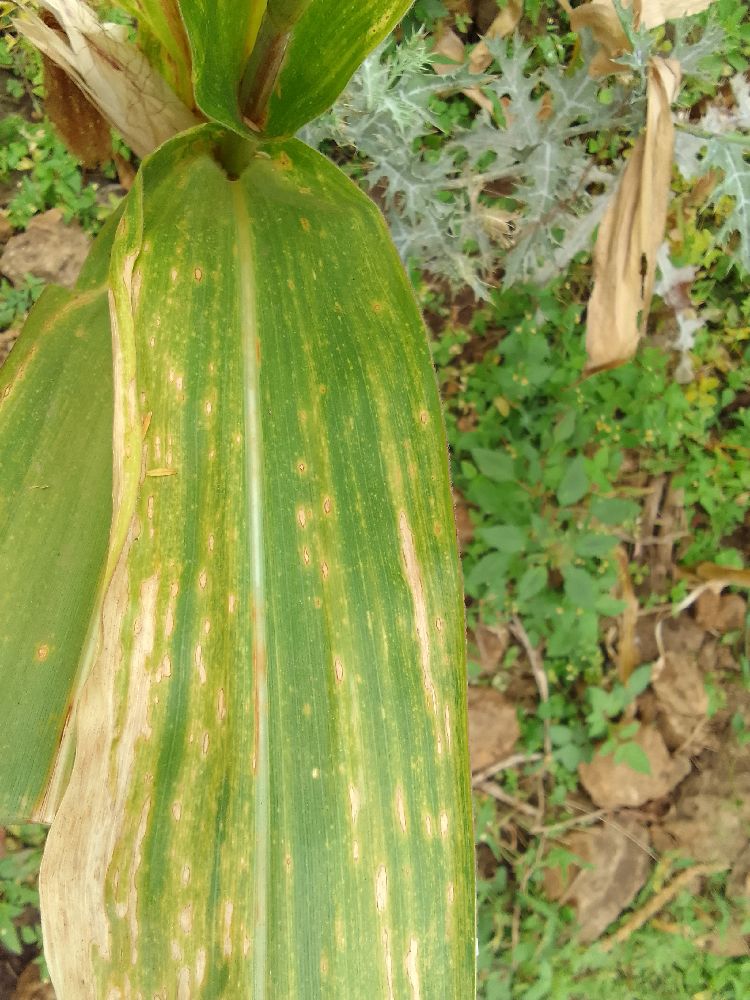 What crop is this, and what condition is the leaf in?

maize, maize lethal necrosis
